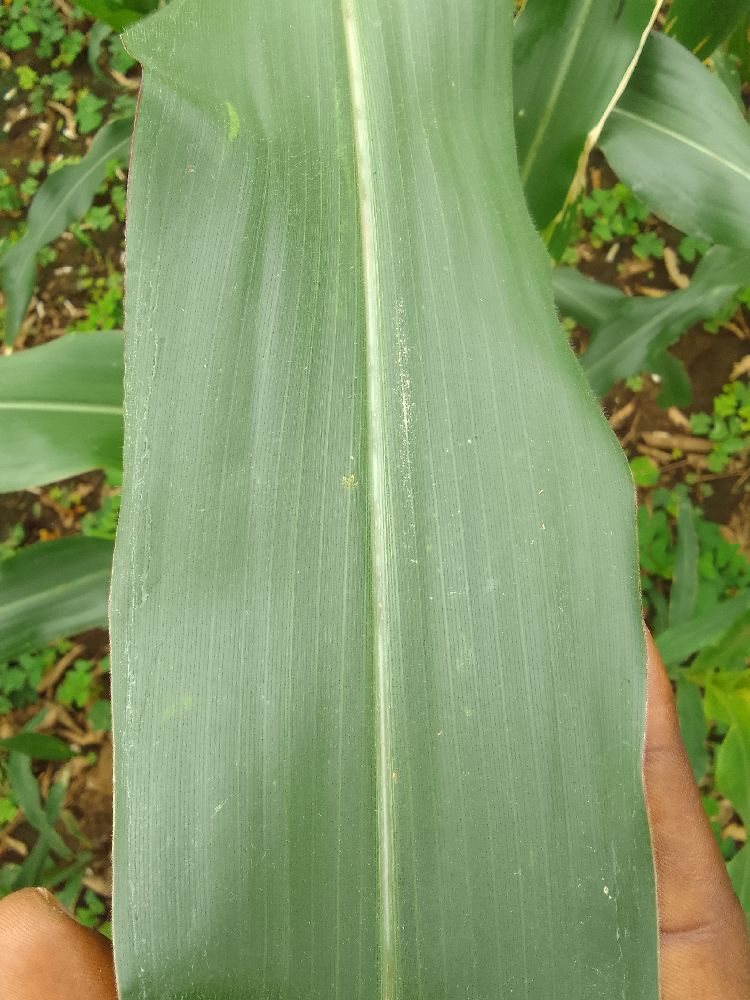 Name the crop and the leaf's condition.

maize, healthy
